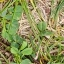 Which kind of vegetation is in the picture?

unstructured weed
